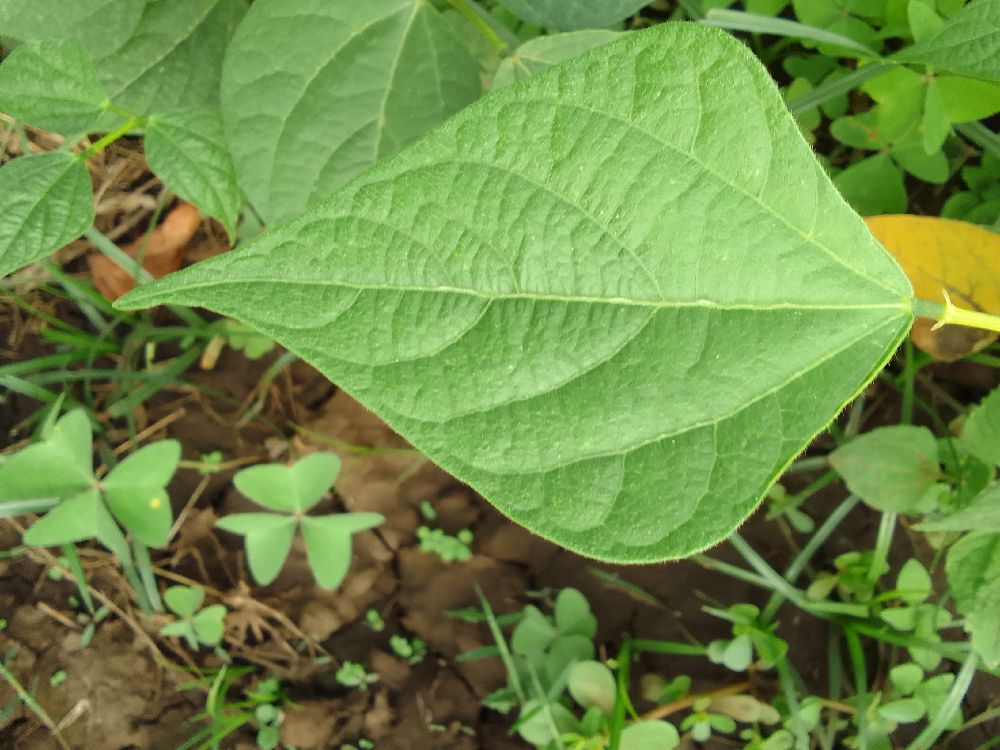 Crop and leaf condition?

common bean, healthy
